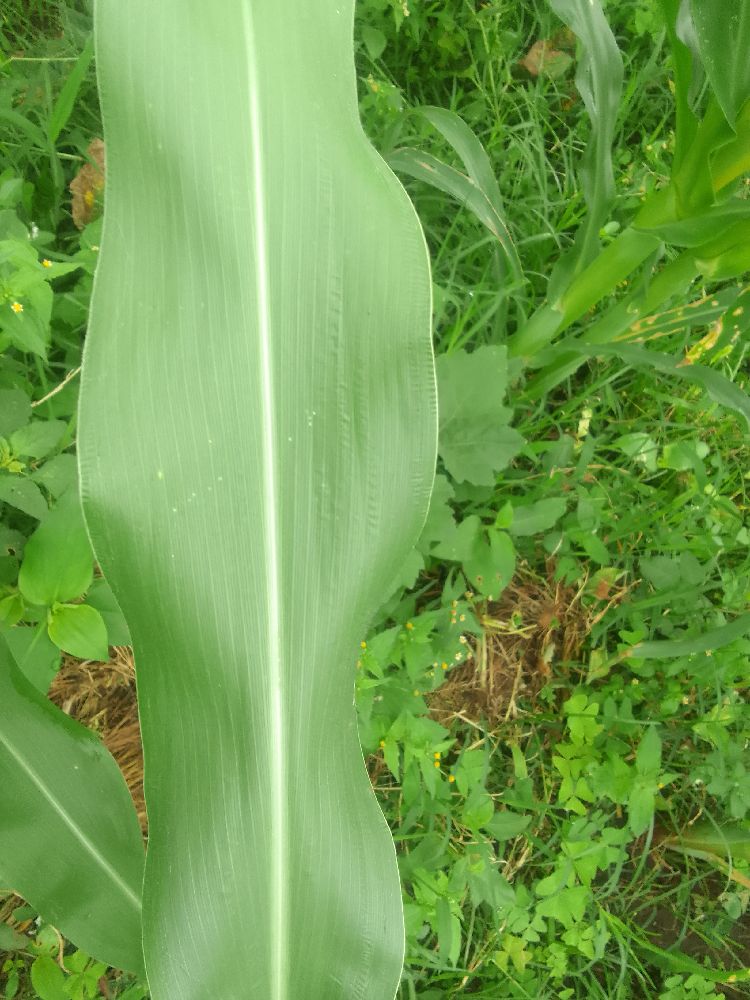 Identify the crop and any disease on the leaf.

maize, healthy
